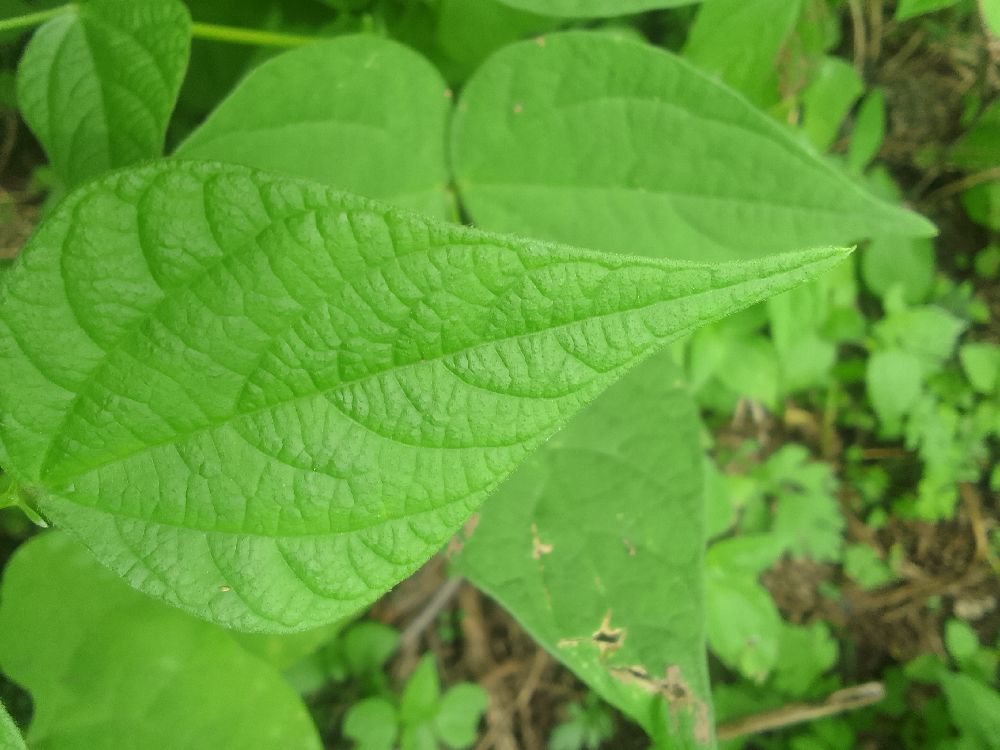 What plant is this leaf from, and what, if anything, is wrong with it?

common bean, healthy
